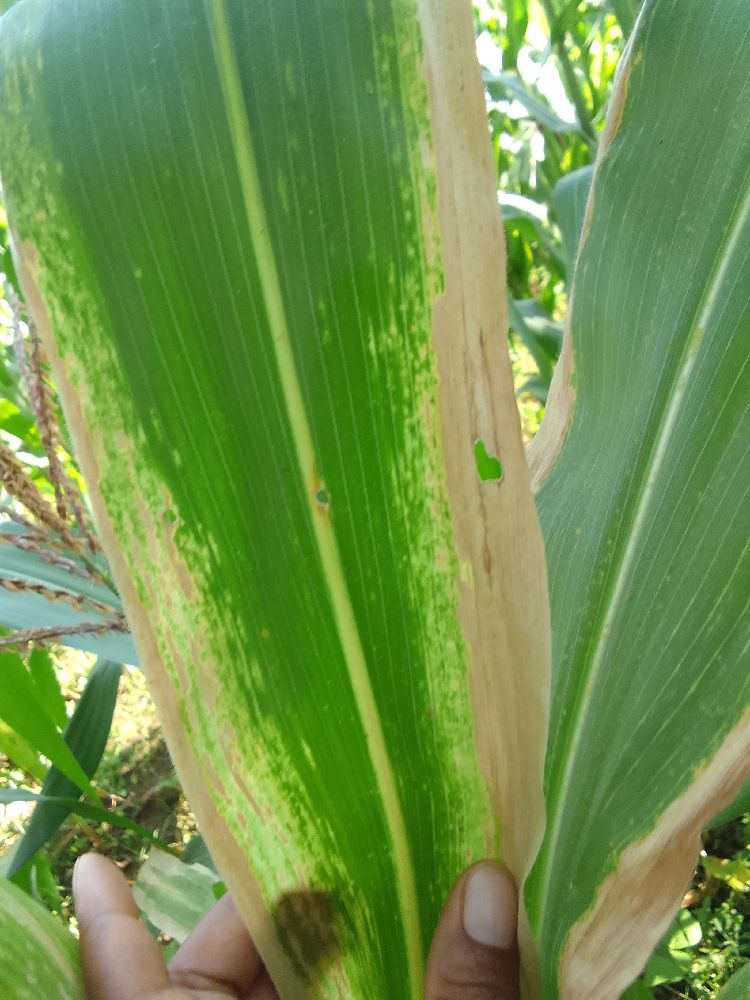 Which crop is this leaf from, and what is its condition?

maize, maize lethal necrosis
